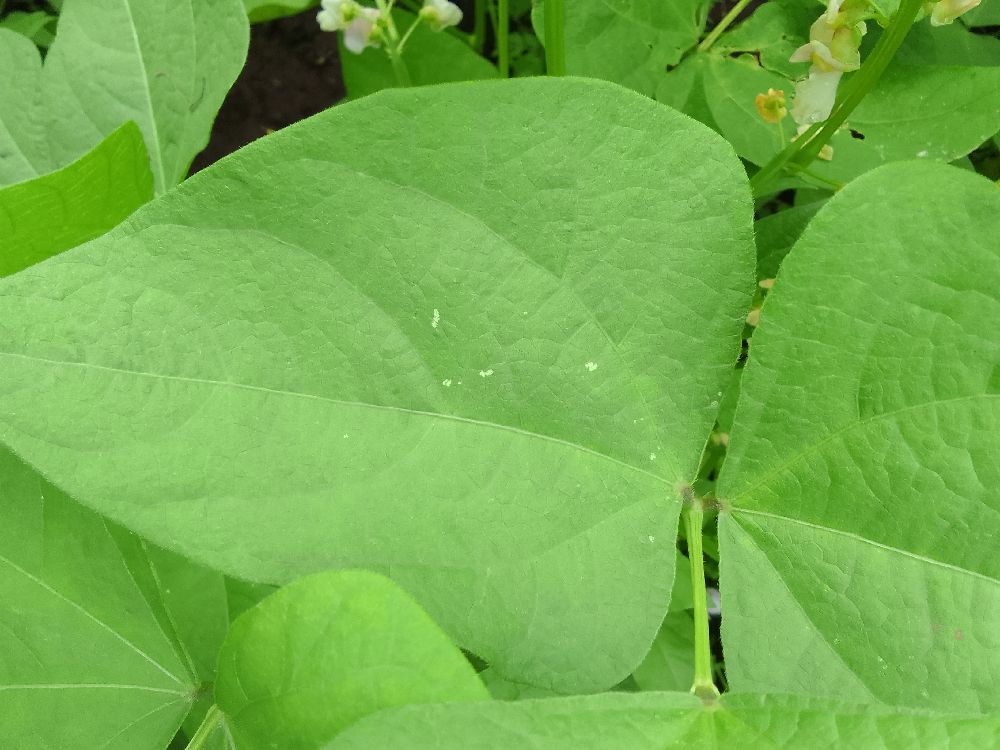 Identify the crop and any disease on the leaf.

common bean, healthy
